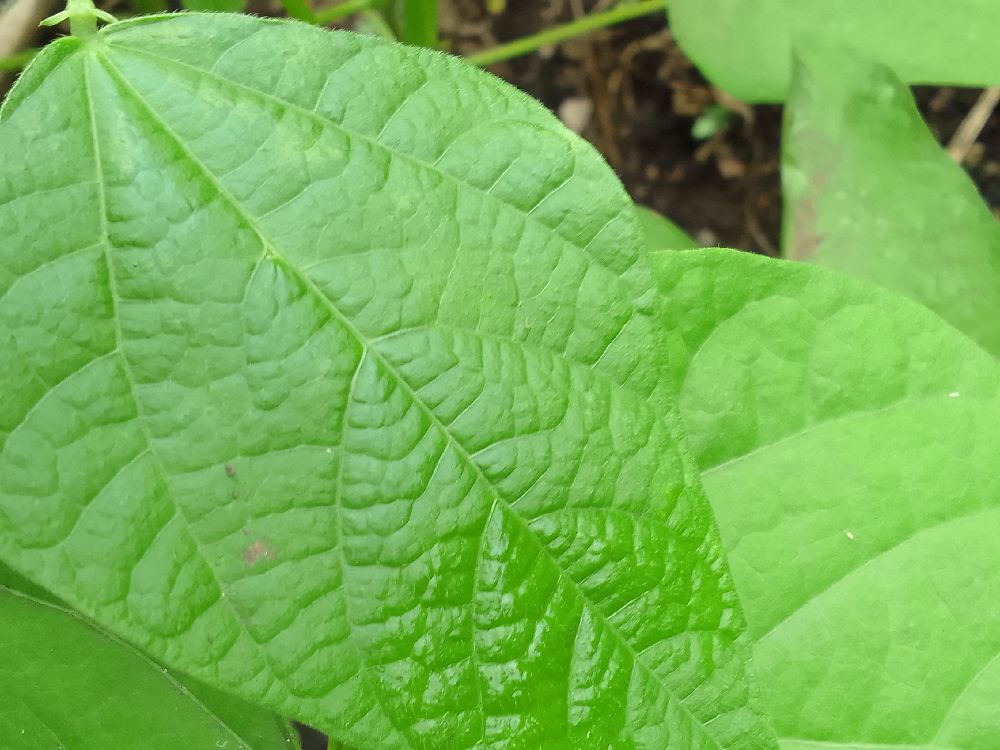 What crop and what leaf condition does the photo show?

common bean, healthy
